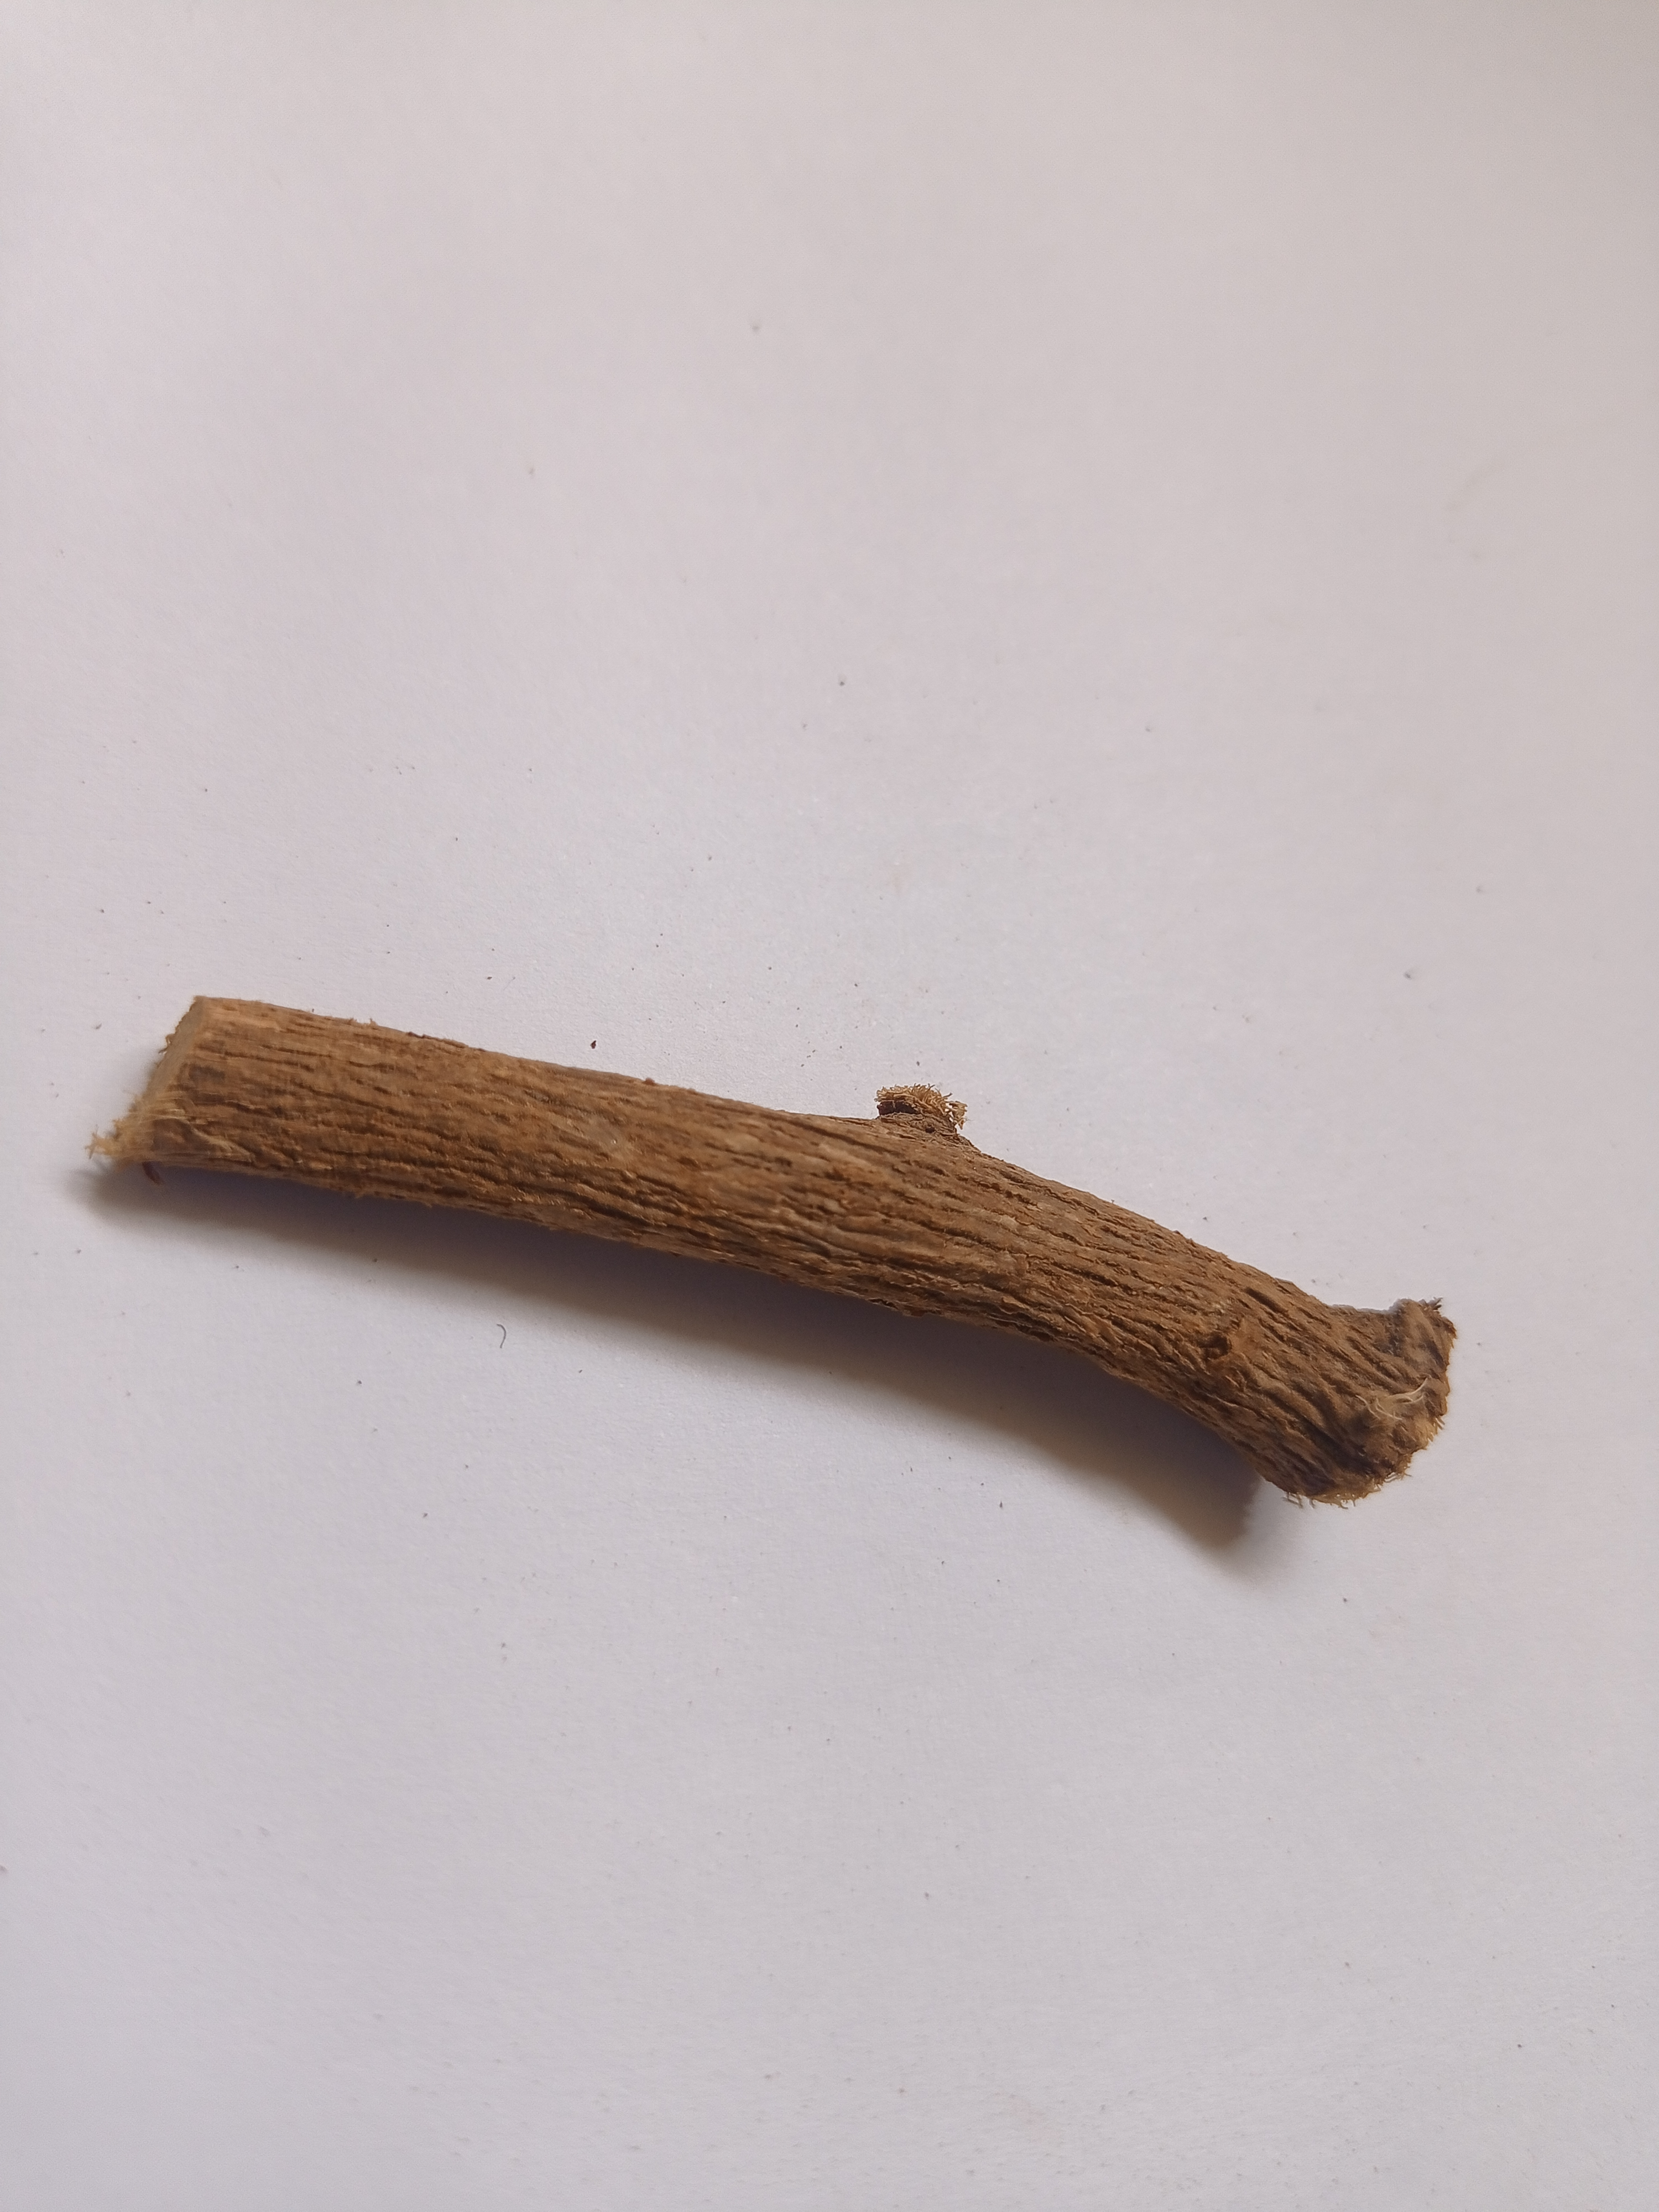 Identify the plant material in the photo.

jesthamadh
